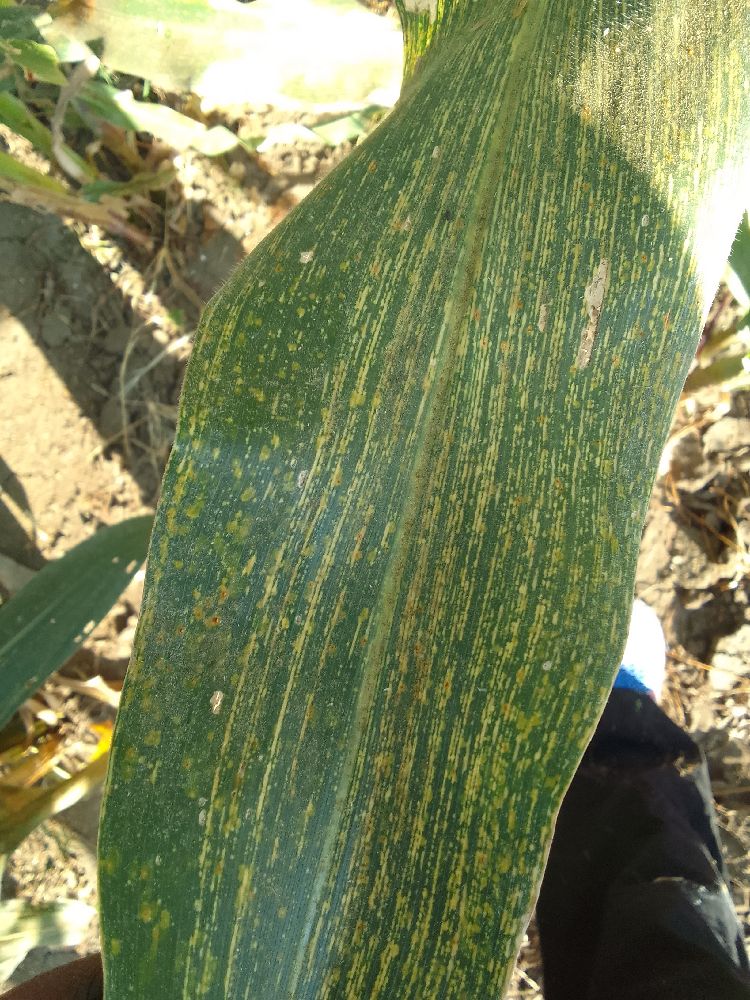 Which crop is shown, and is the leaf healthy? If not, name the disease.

maize, maize streak virus
